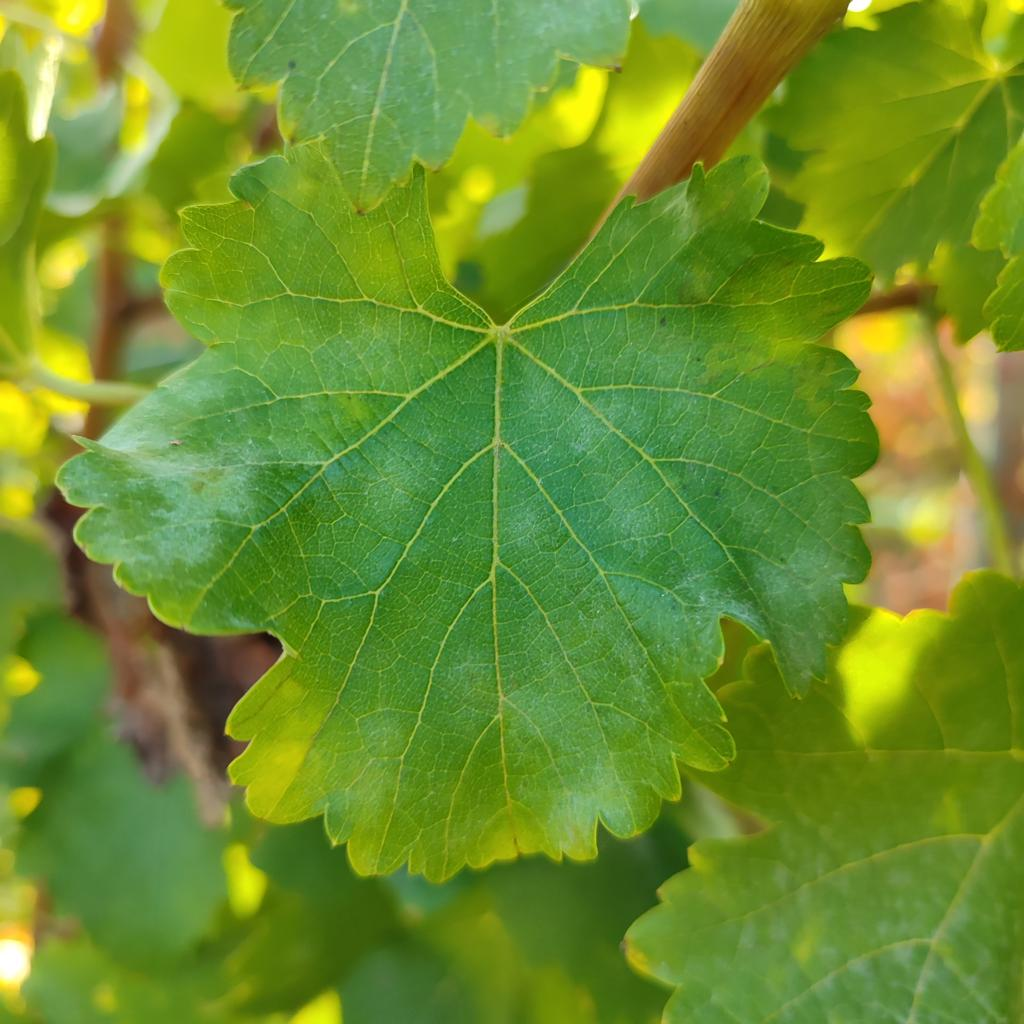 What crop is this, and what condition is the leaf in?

grapevine, powdery mildew
